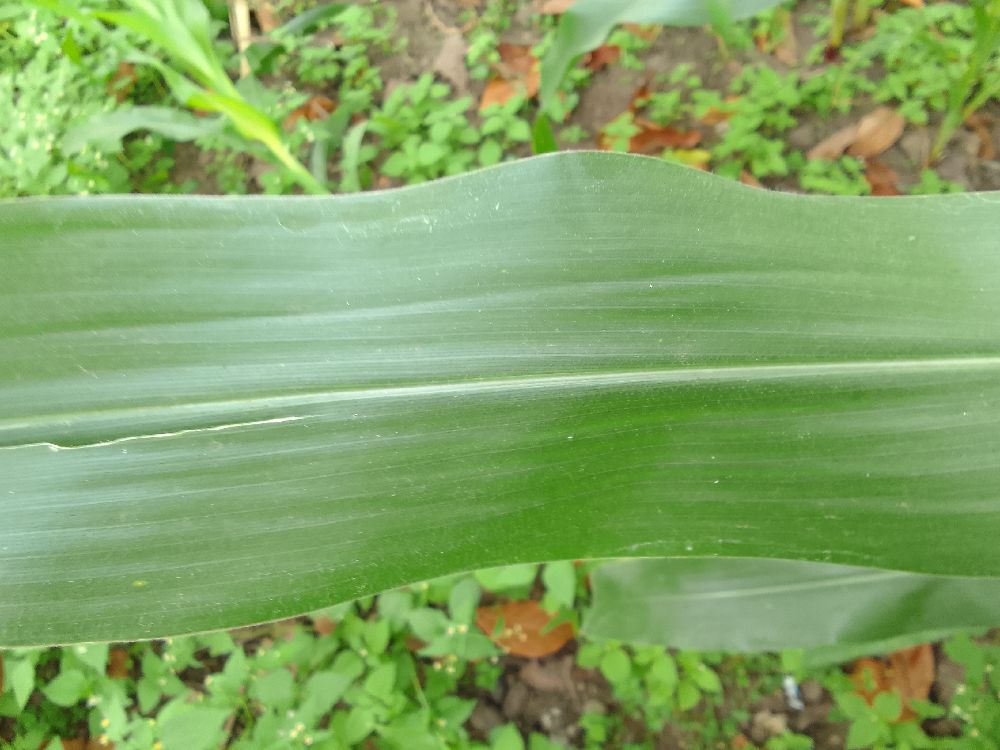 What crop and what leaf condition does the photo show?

maize, healthy
